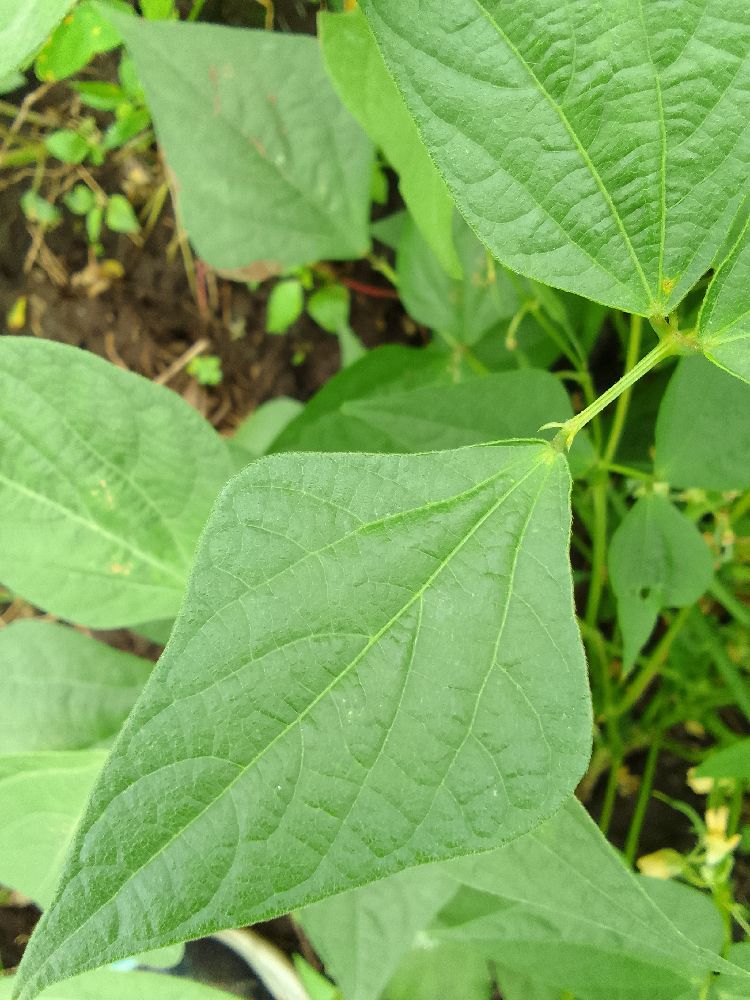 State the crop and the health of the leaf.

common bean, healthy
